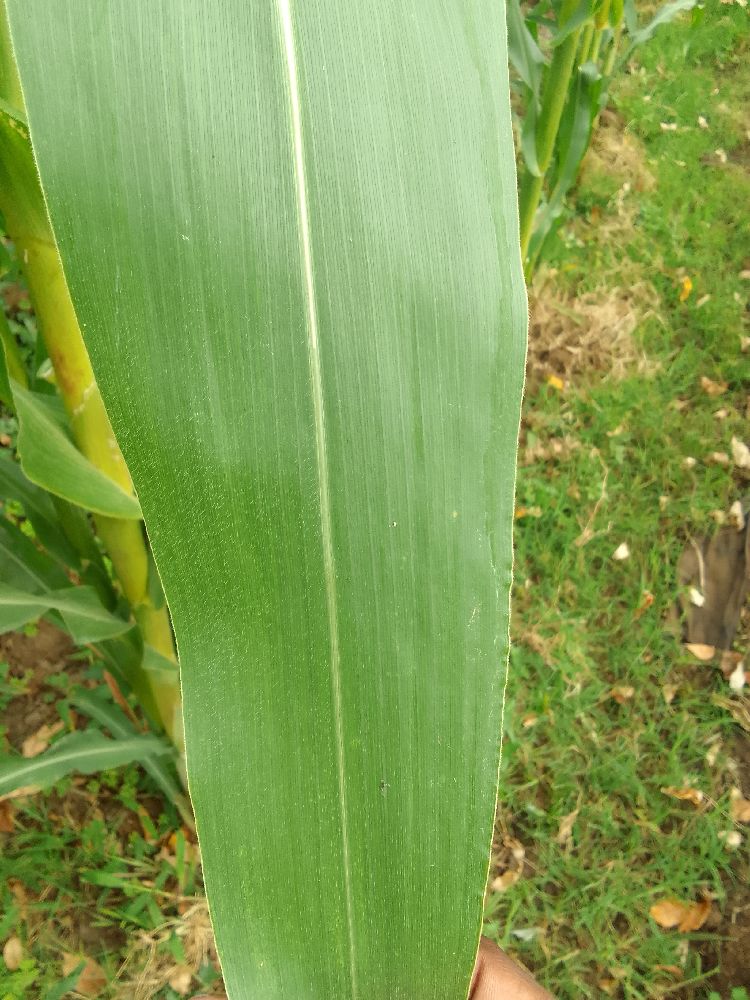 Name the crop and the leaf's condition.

maize, healthy
